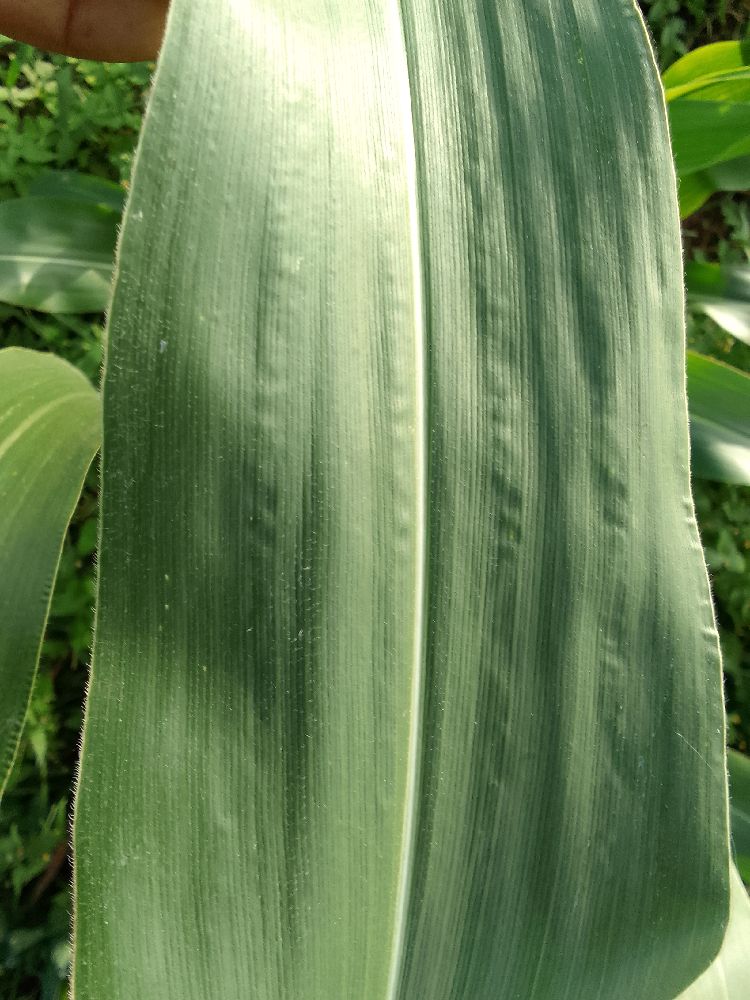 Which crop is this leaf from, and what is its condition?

maize, healthy
